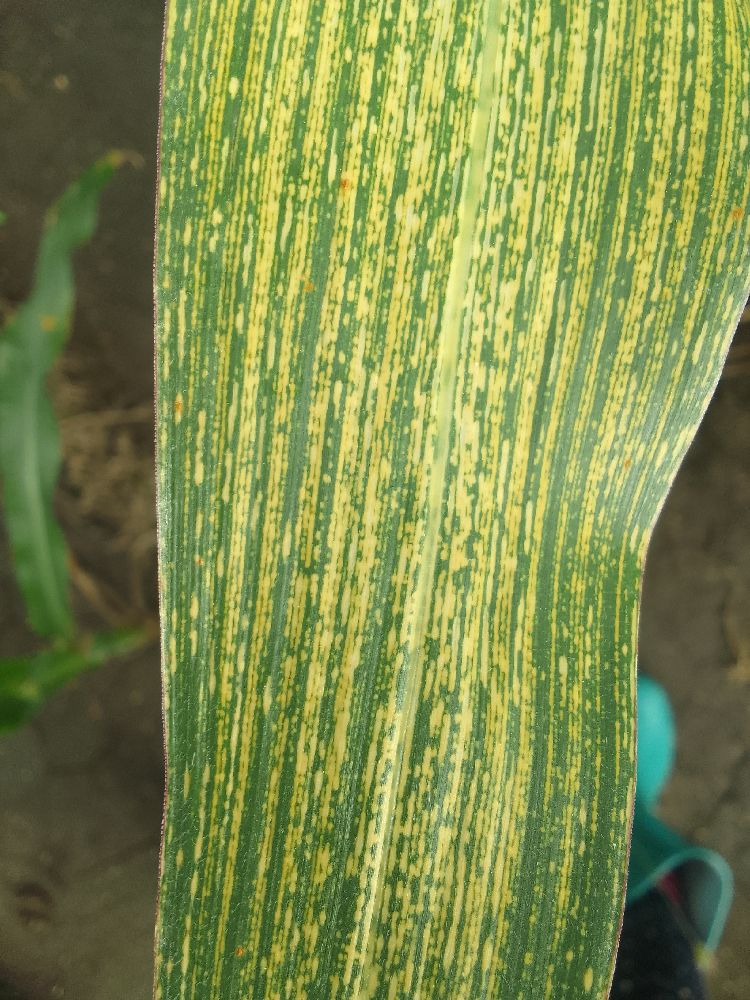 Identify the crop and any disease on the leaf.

maize, maize streak virus
